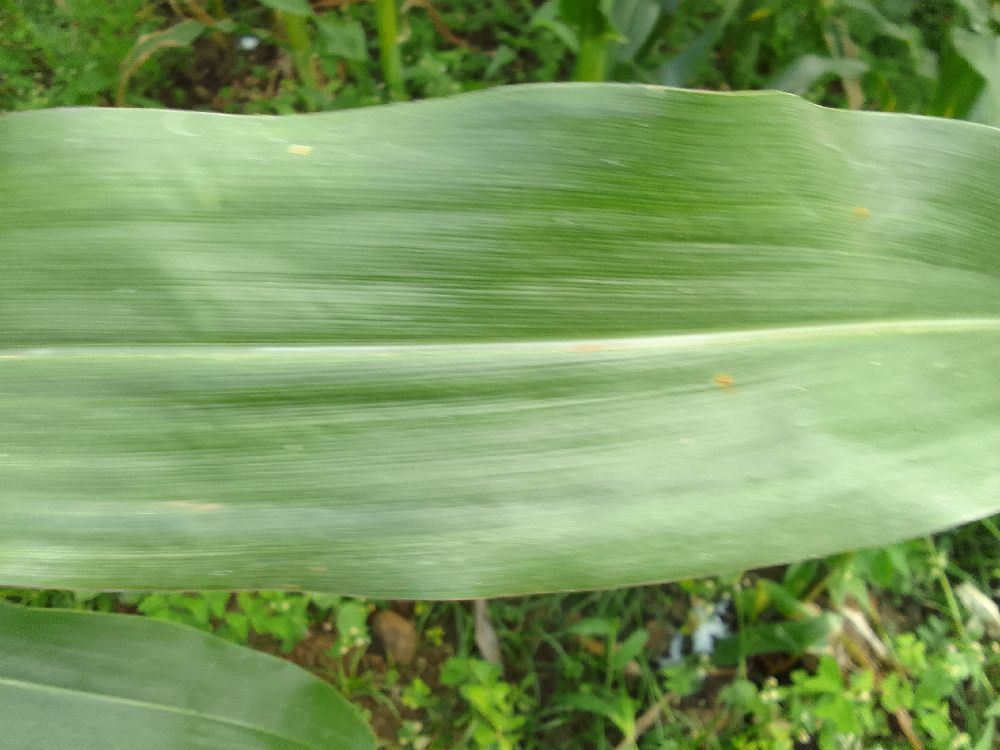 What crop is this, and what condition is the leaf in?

maize, healthy
